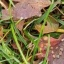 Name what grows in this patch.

grass
